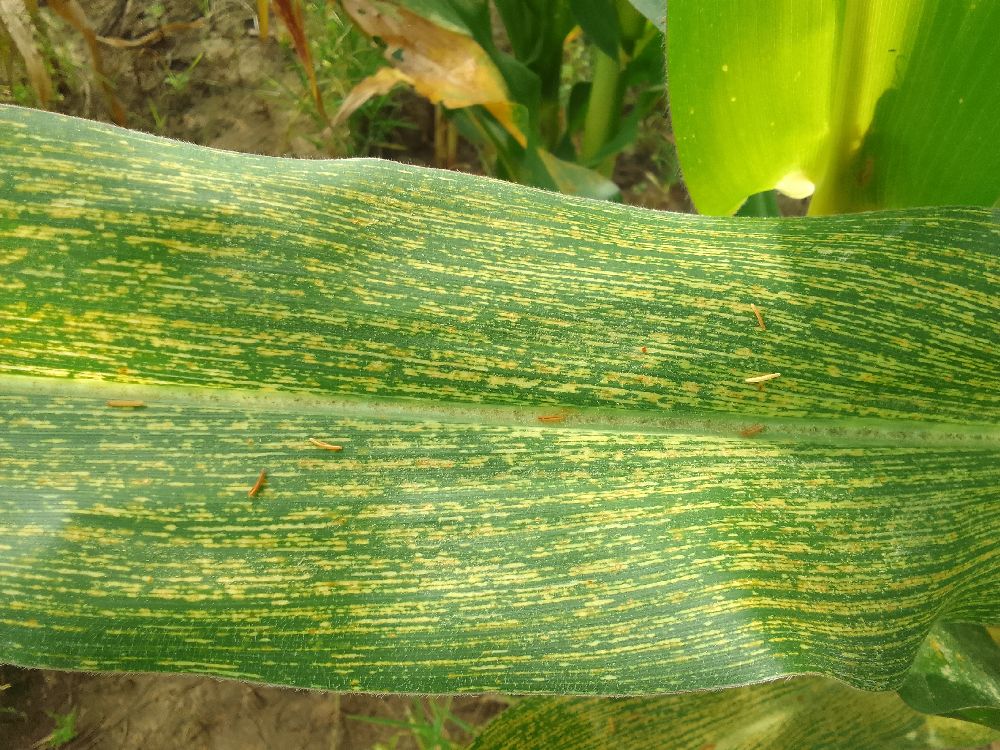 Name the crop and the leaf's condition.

maize, maize streak virus
